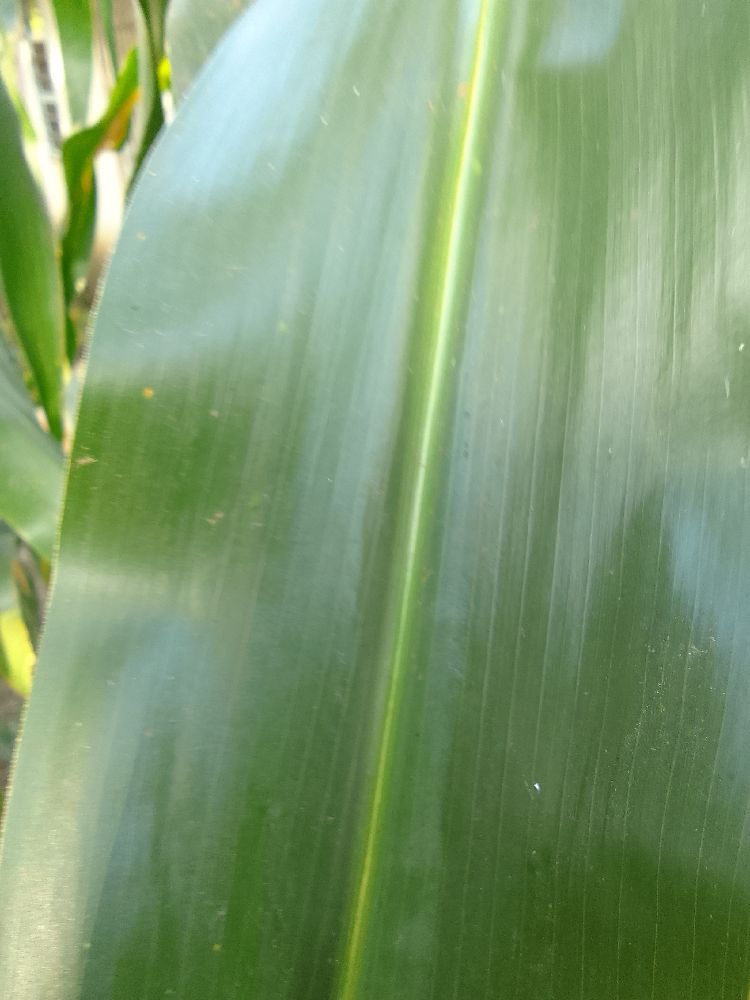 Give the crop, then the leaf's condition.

maize, healthy
